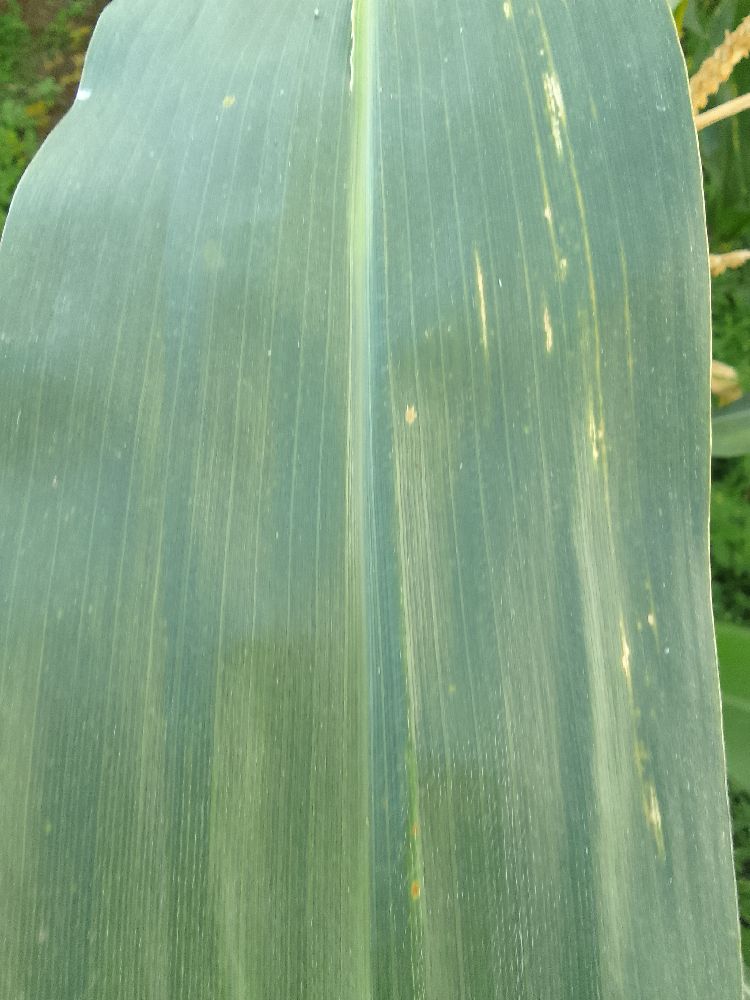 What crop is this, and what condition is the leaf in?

maize, healthy
